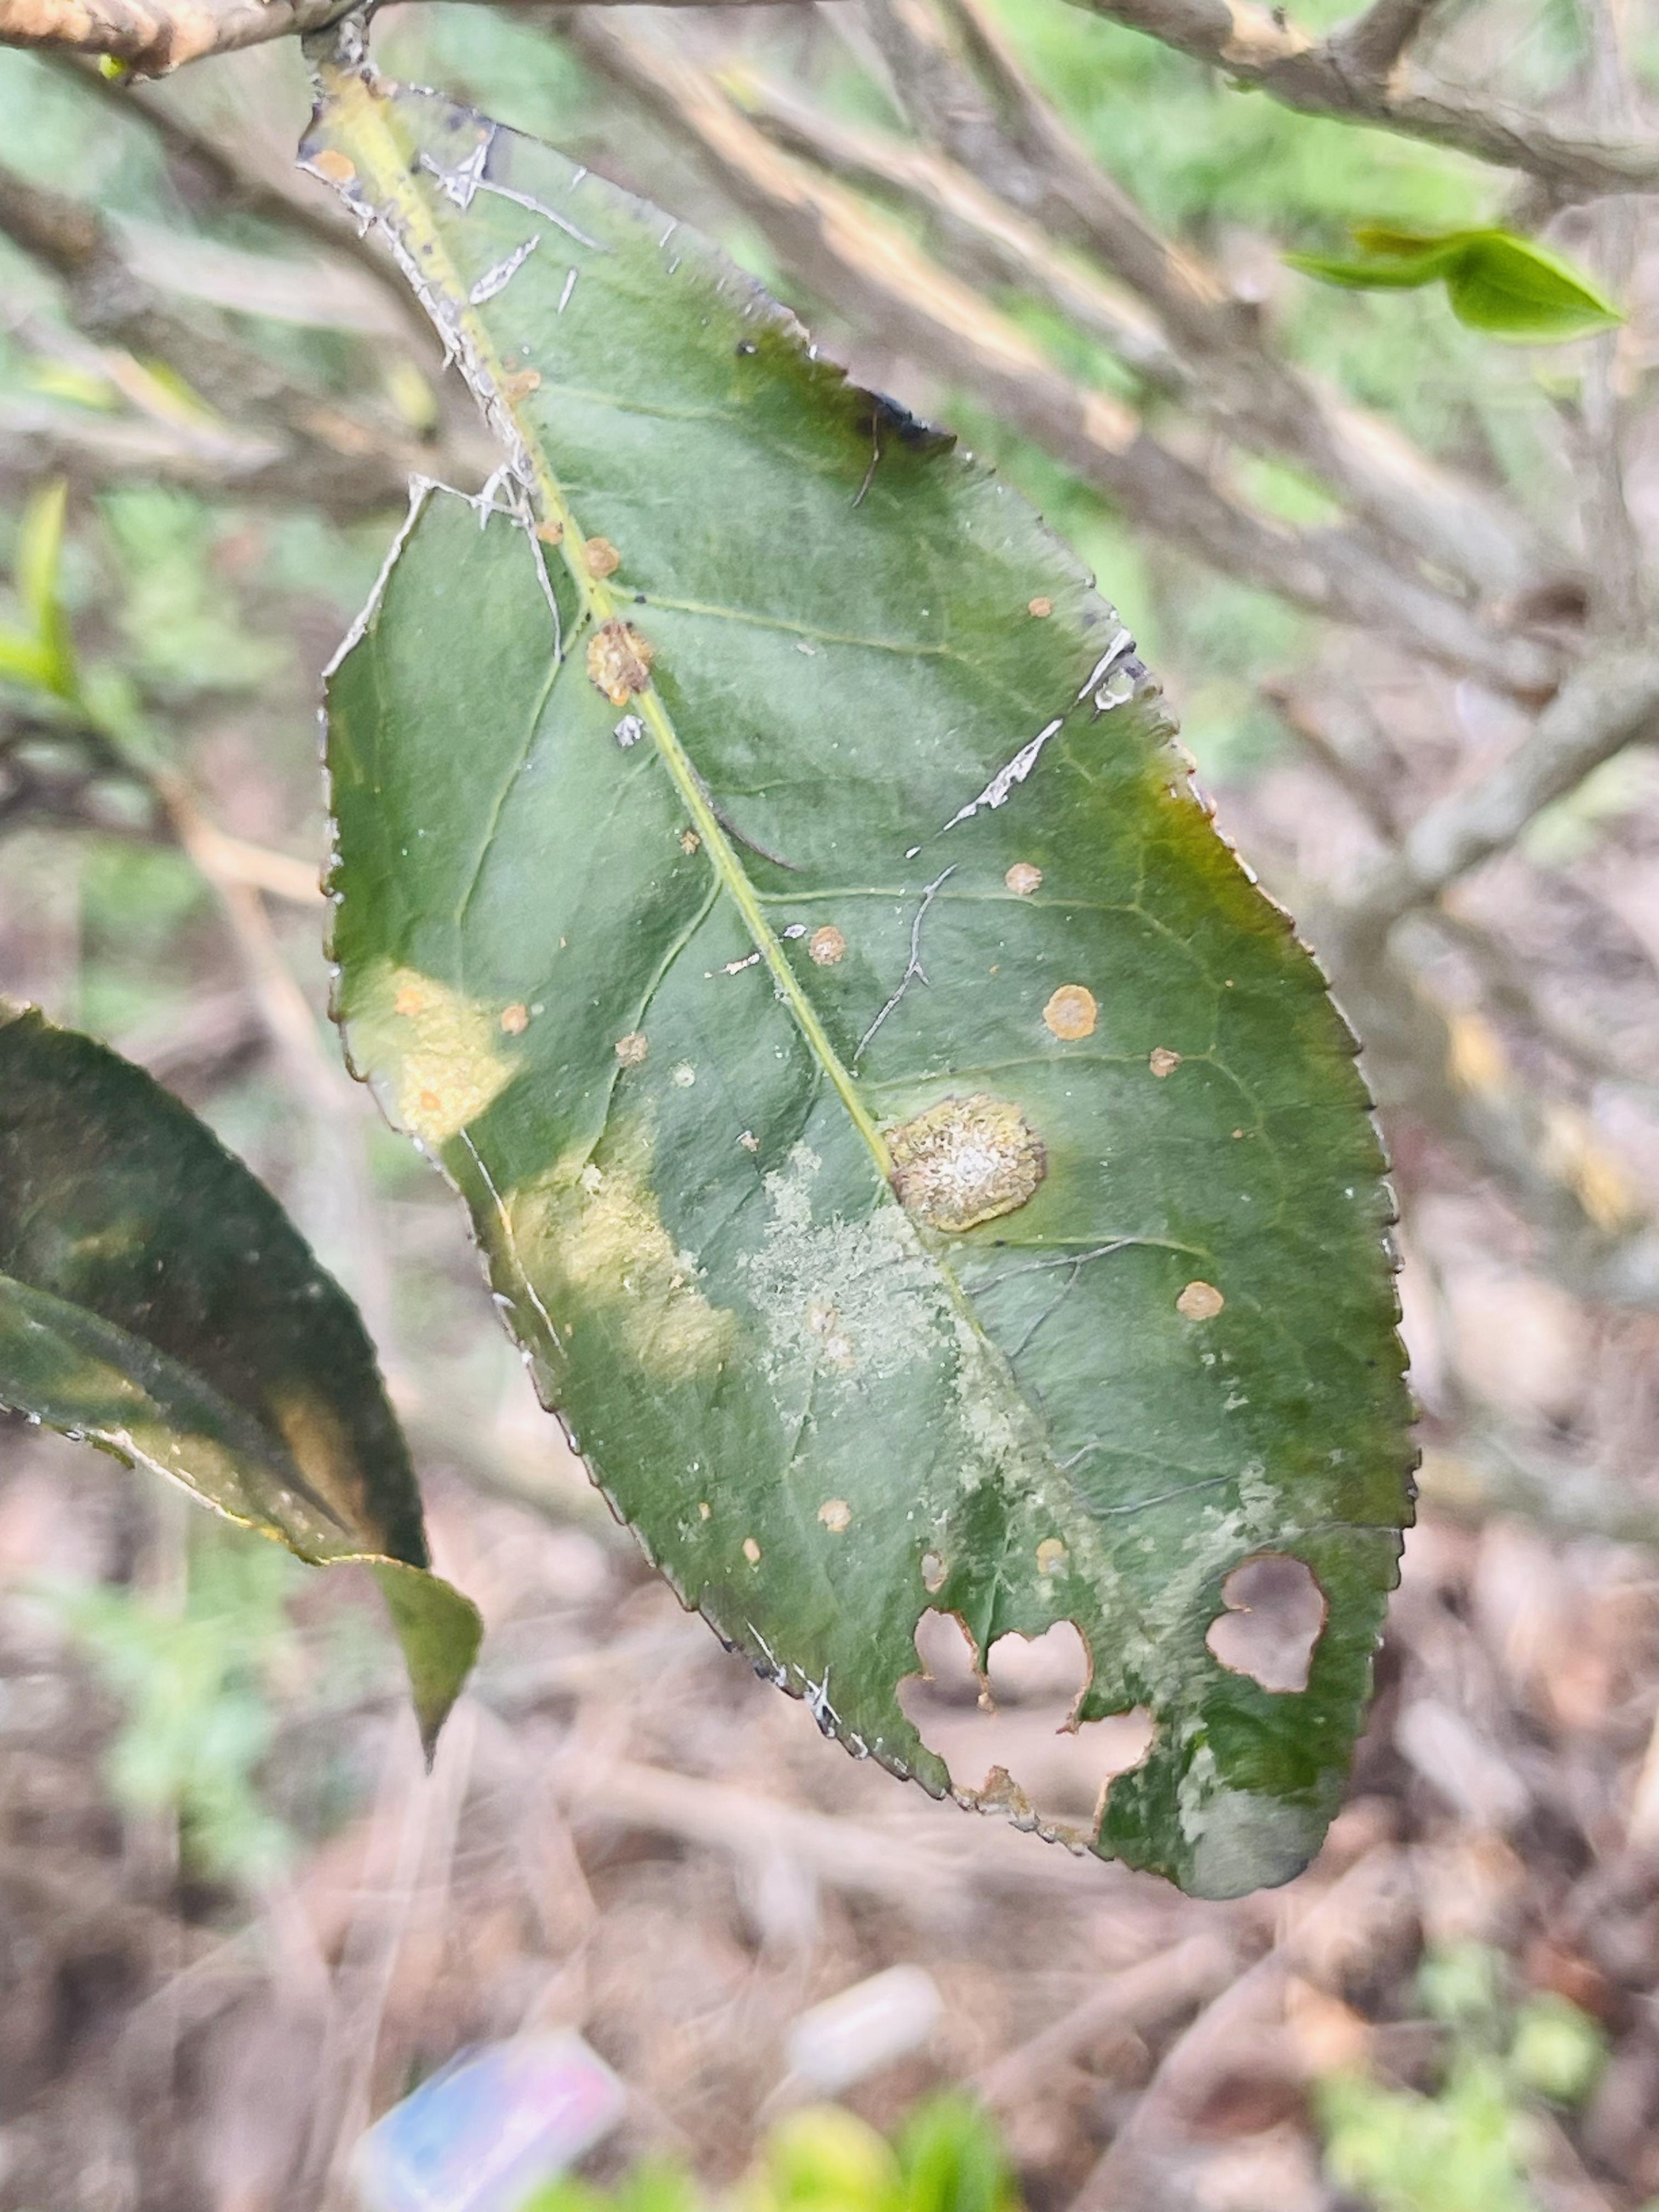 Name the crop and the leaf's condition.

tea, red rust
